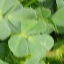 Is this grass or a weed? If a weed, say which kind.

unstructured weed
